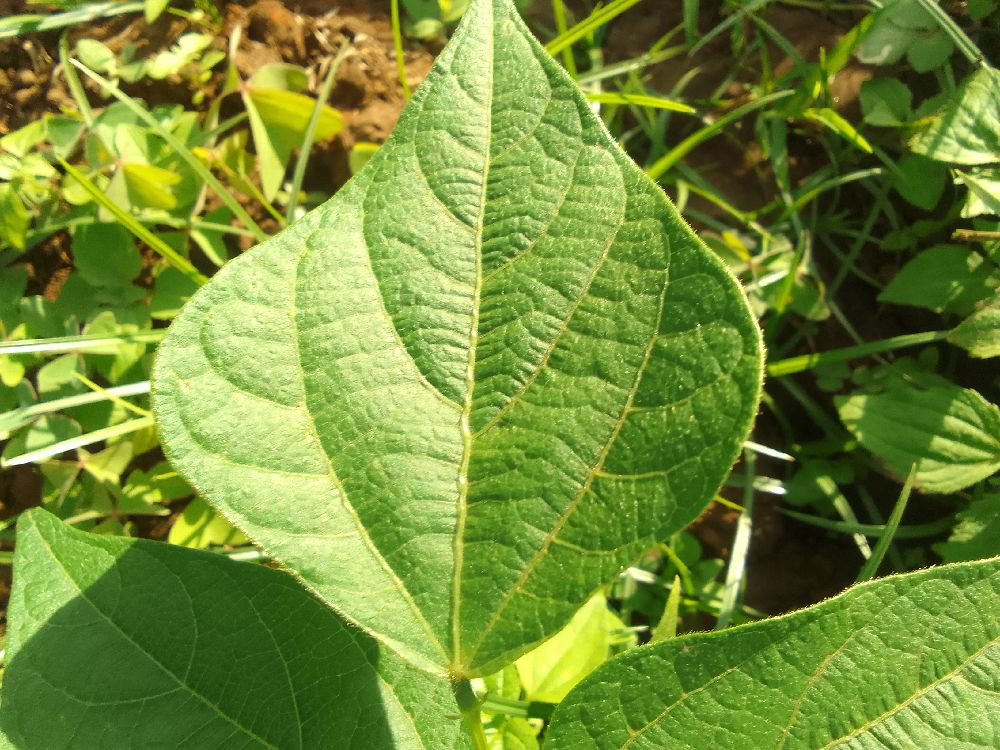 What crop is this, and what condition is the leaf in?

common bean, healthy
